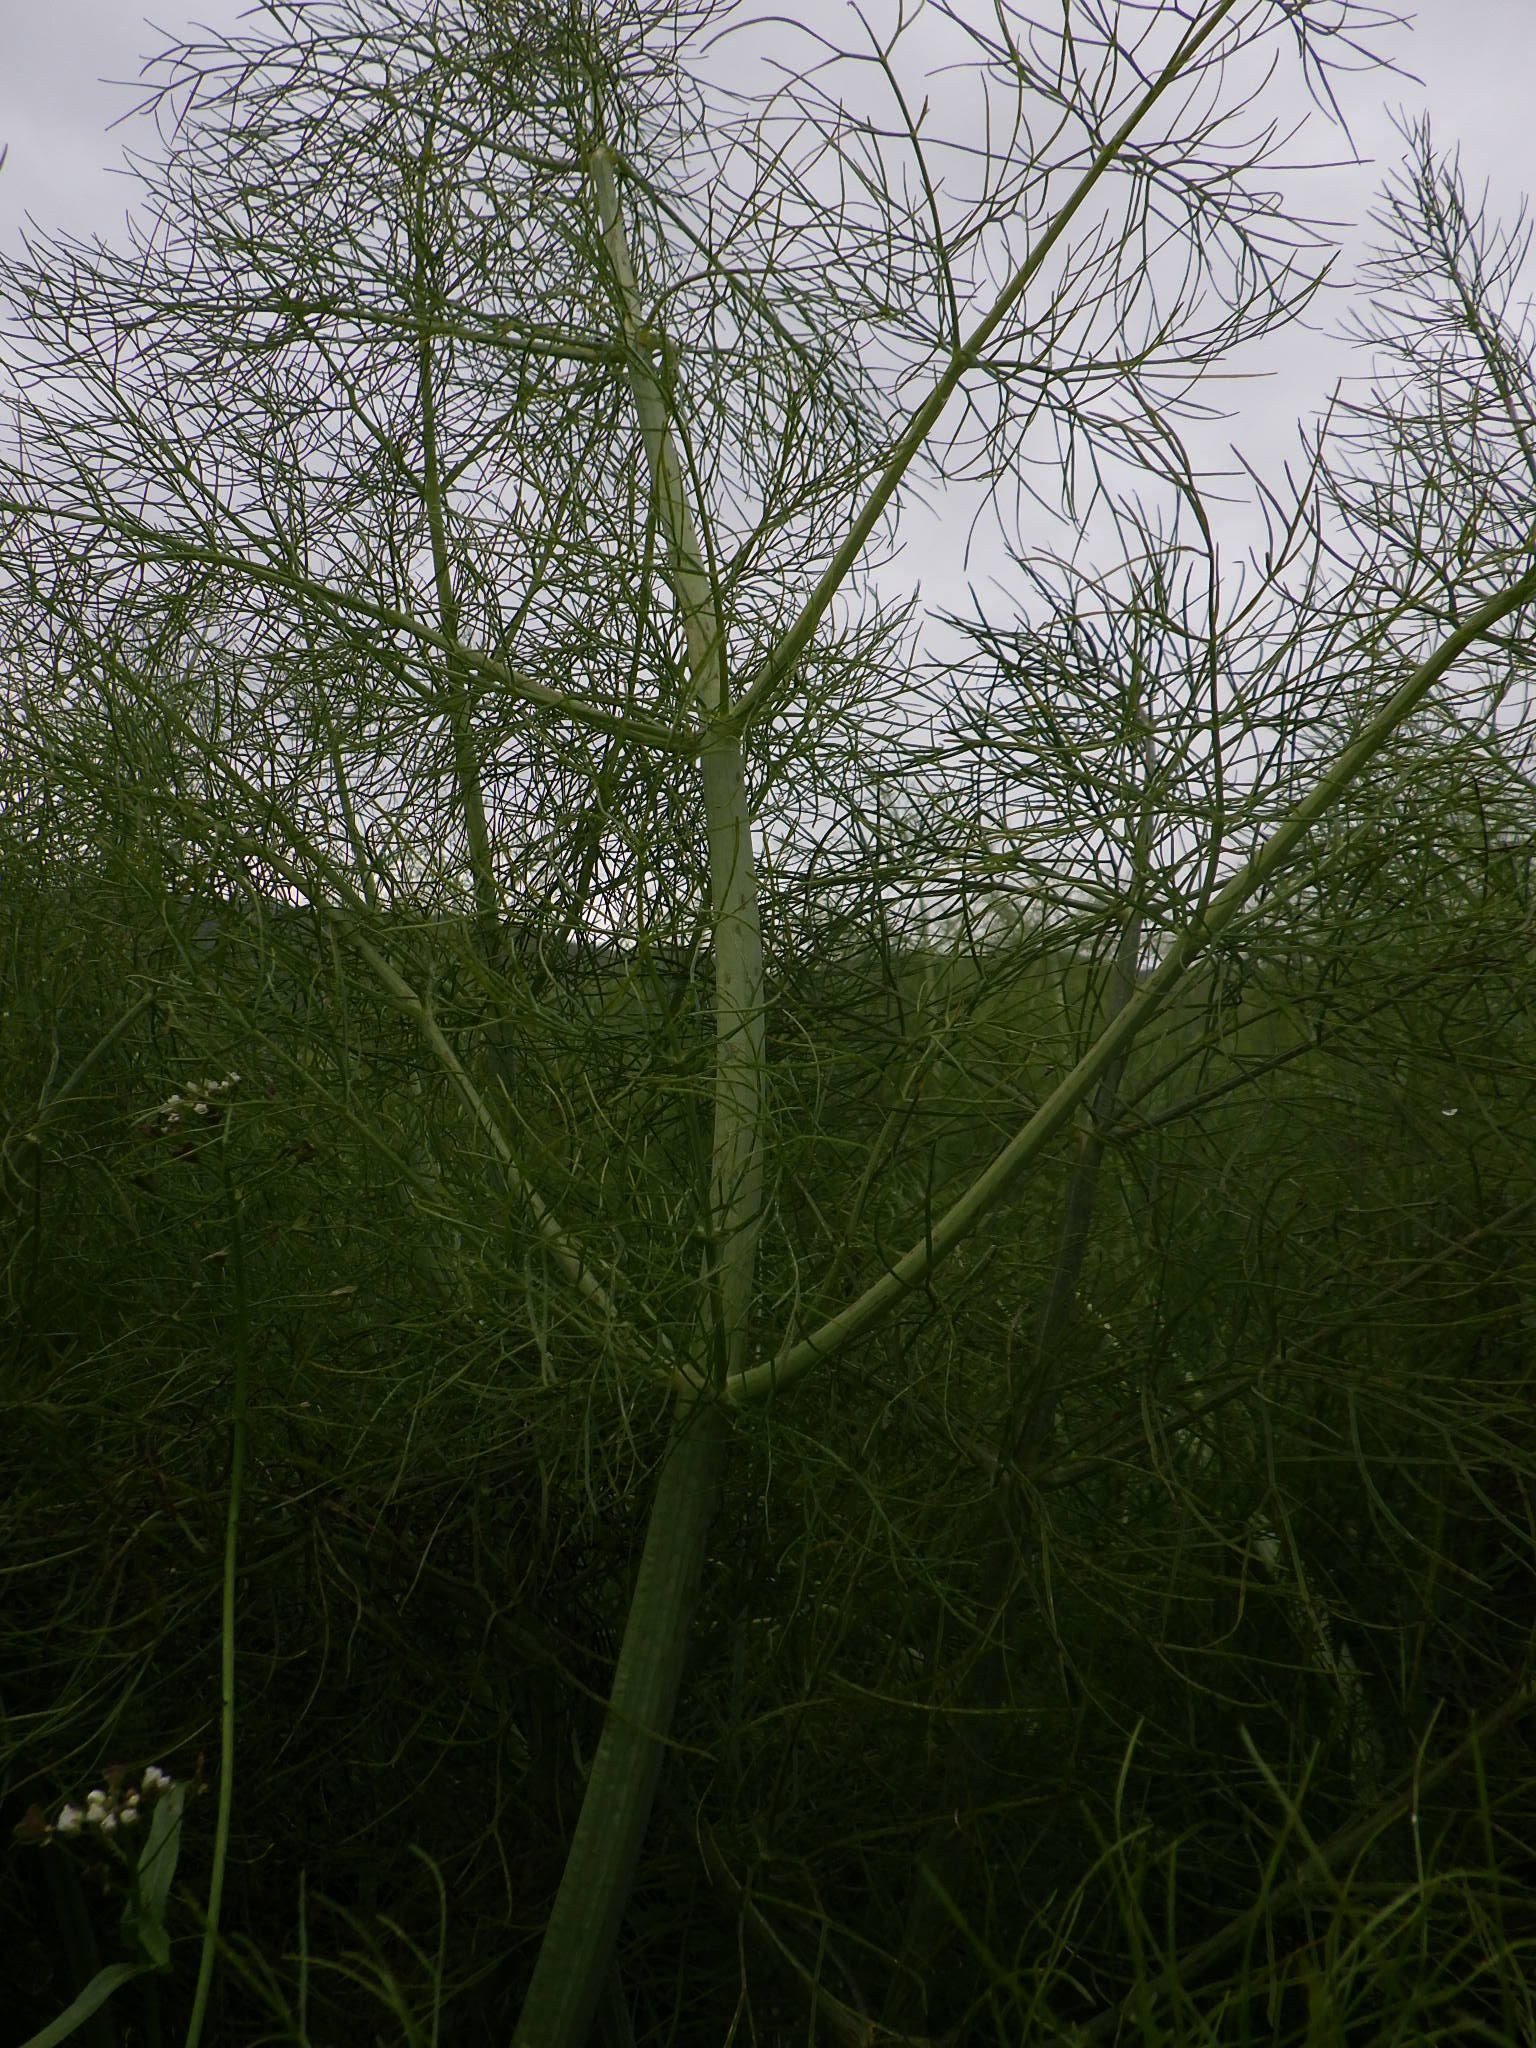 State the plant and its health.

fennel, healthy
